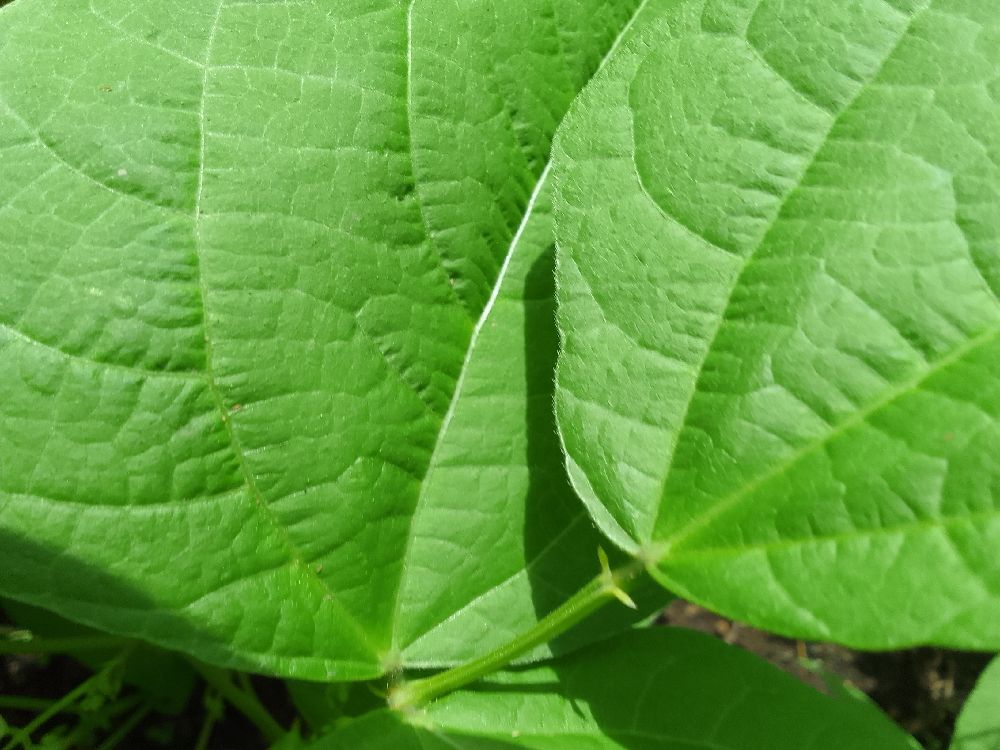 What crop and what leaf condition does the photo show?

common bean, healthy
